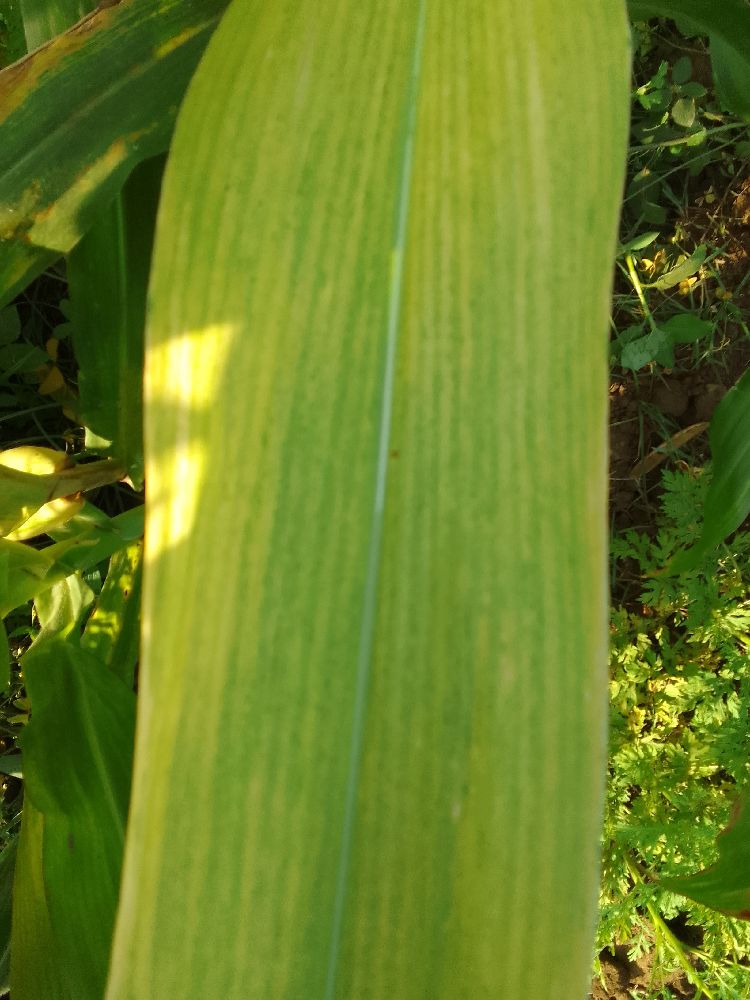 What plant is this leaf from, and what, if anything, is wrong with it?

maize, maize lethal necrosis
